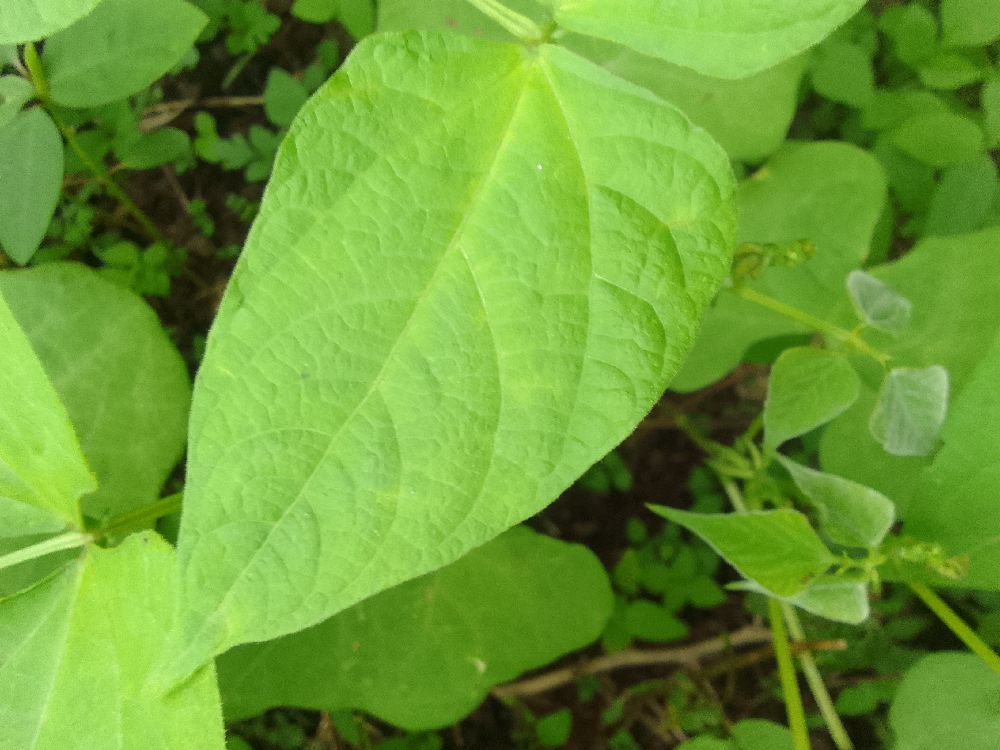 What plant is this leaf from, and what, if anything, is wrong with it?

common bean, healthy
